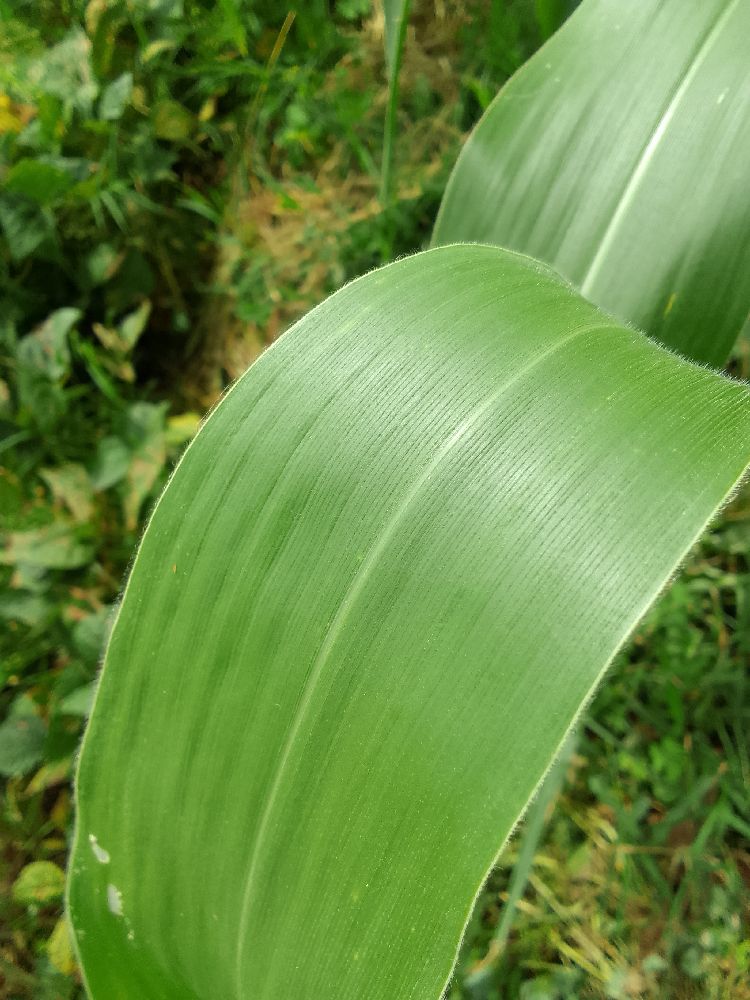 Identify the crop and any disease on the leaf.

maize, healthy
